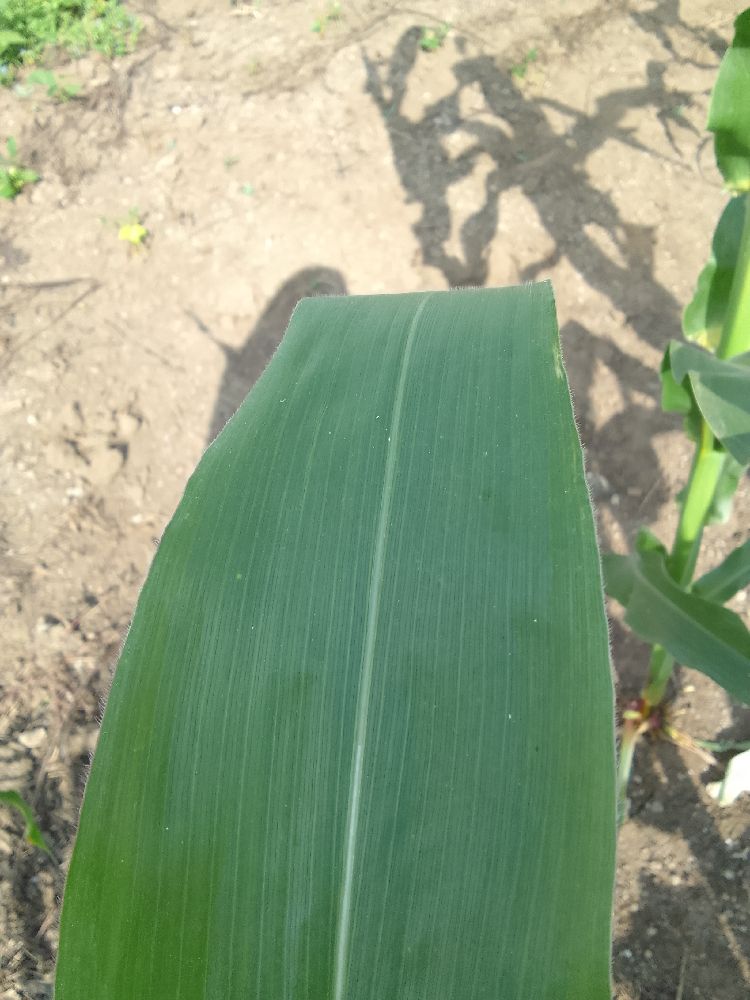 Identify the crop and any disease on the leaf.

maize, healthy
